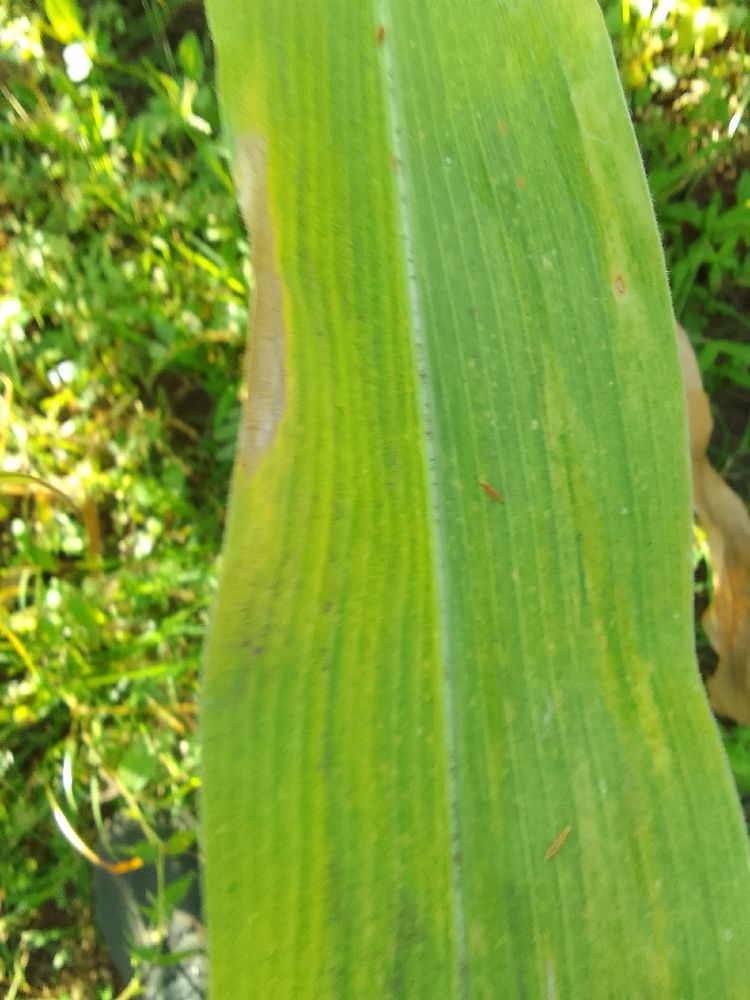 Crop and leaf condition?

maize, maize lethal necrosis
